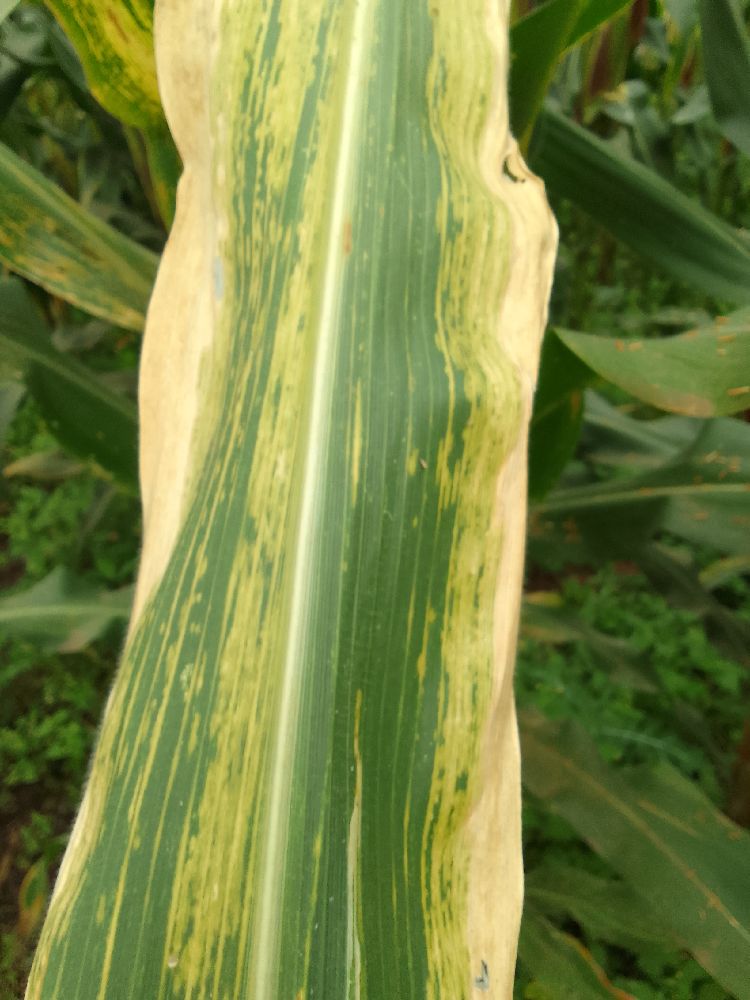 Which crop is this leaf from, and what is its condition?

maize, maize lethal necrosis
